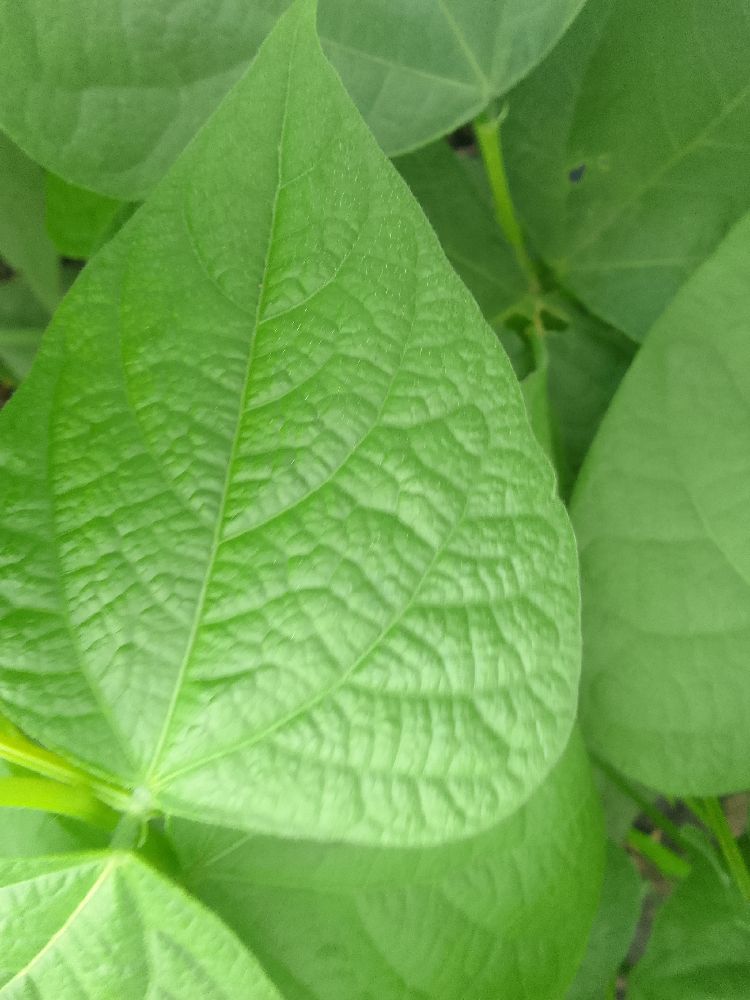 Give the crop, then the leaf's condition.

common bean, healthy
